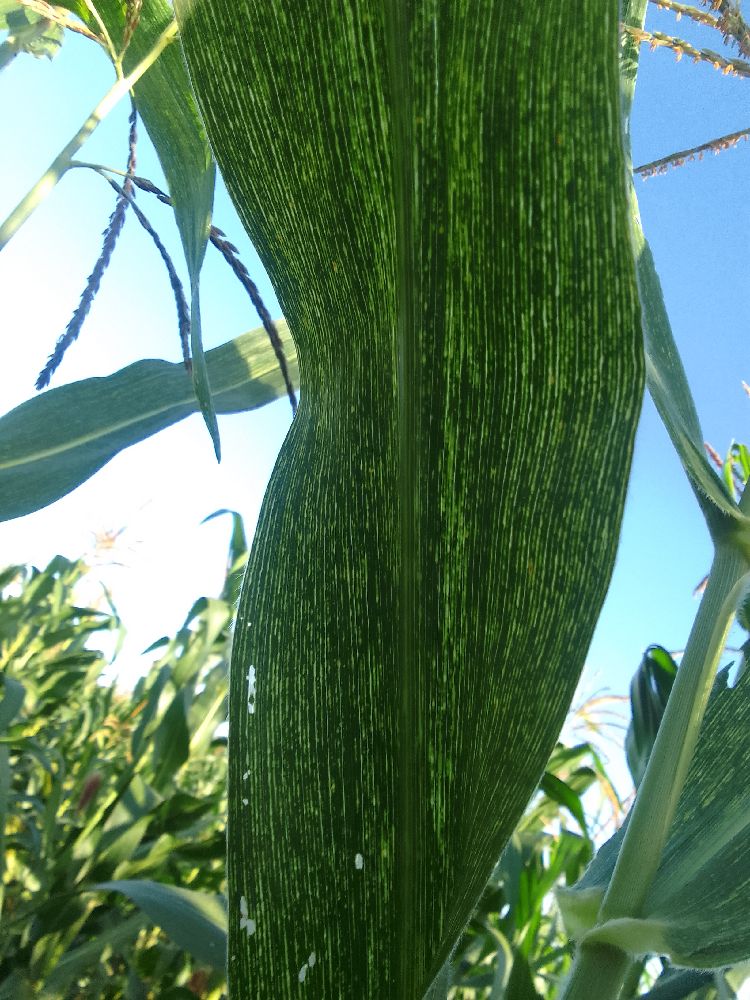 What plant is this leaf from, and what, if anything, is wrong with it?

maize, maize streak virus
